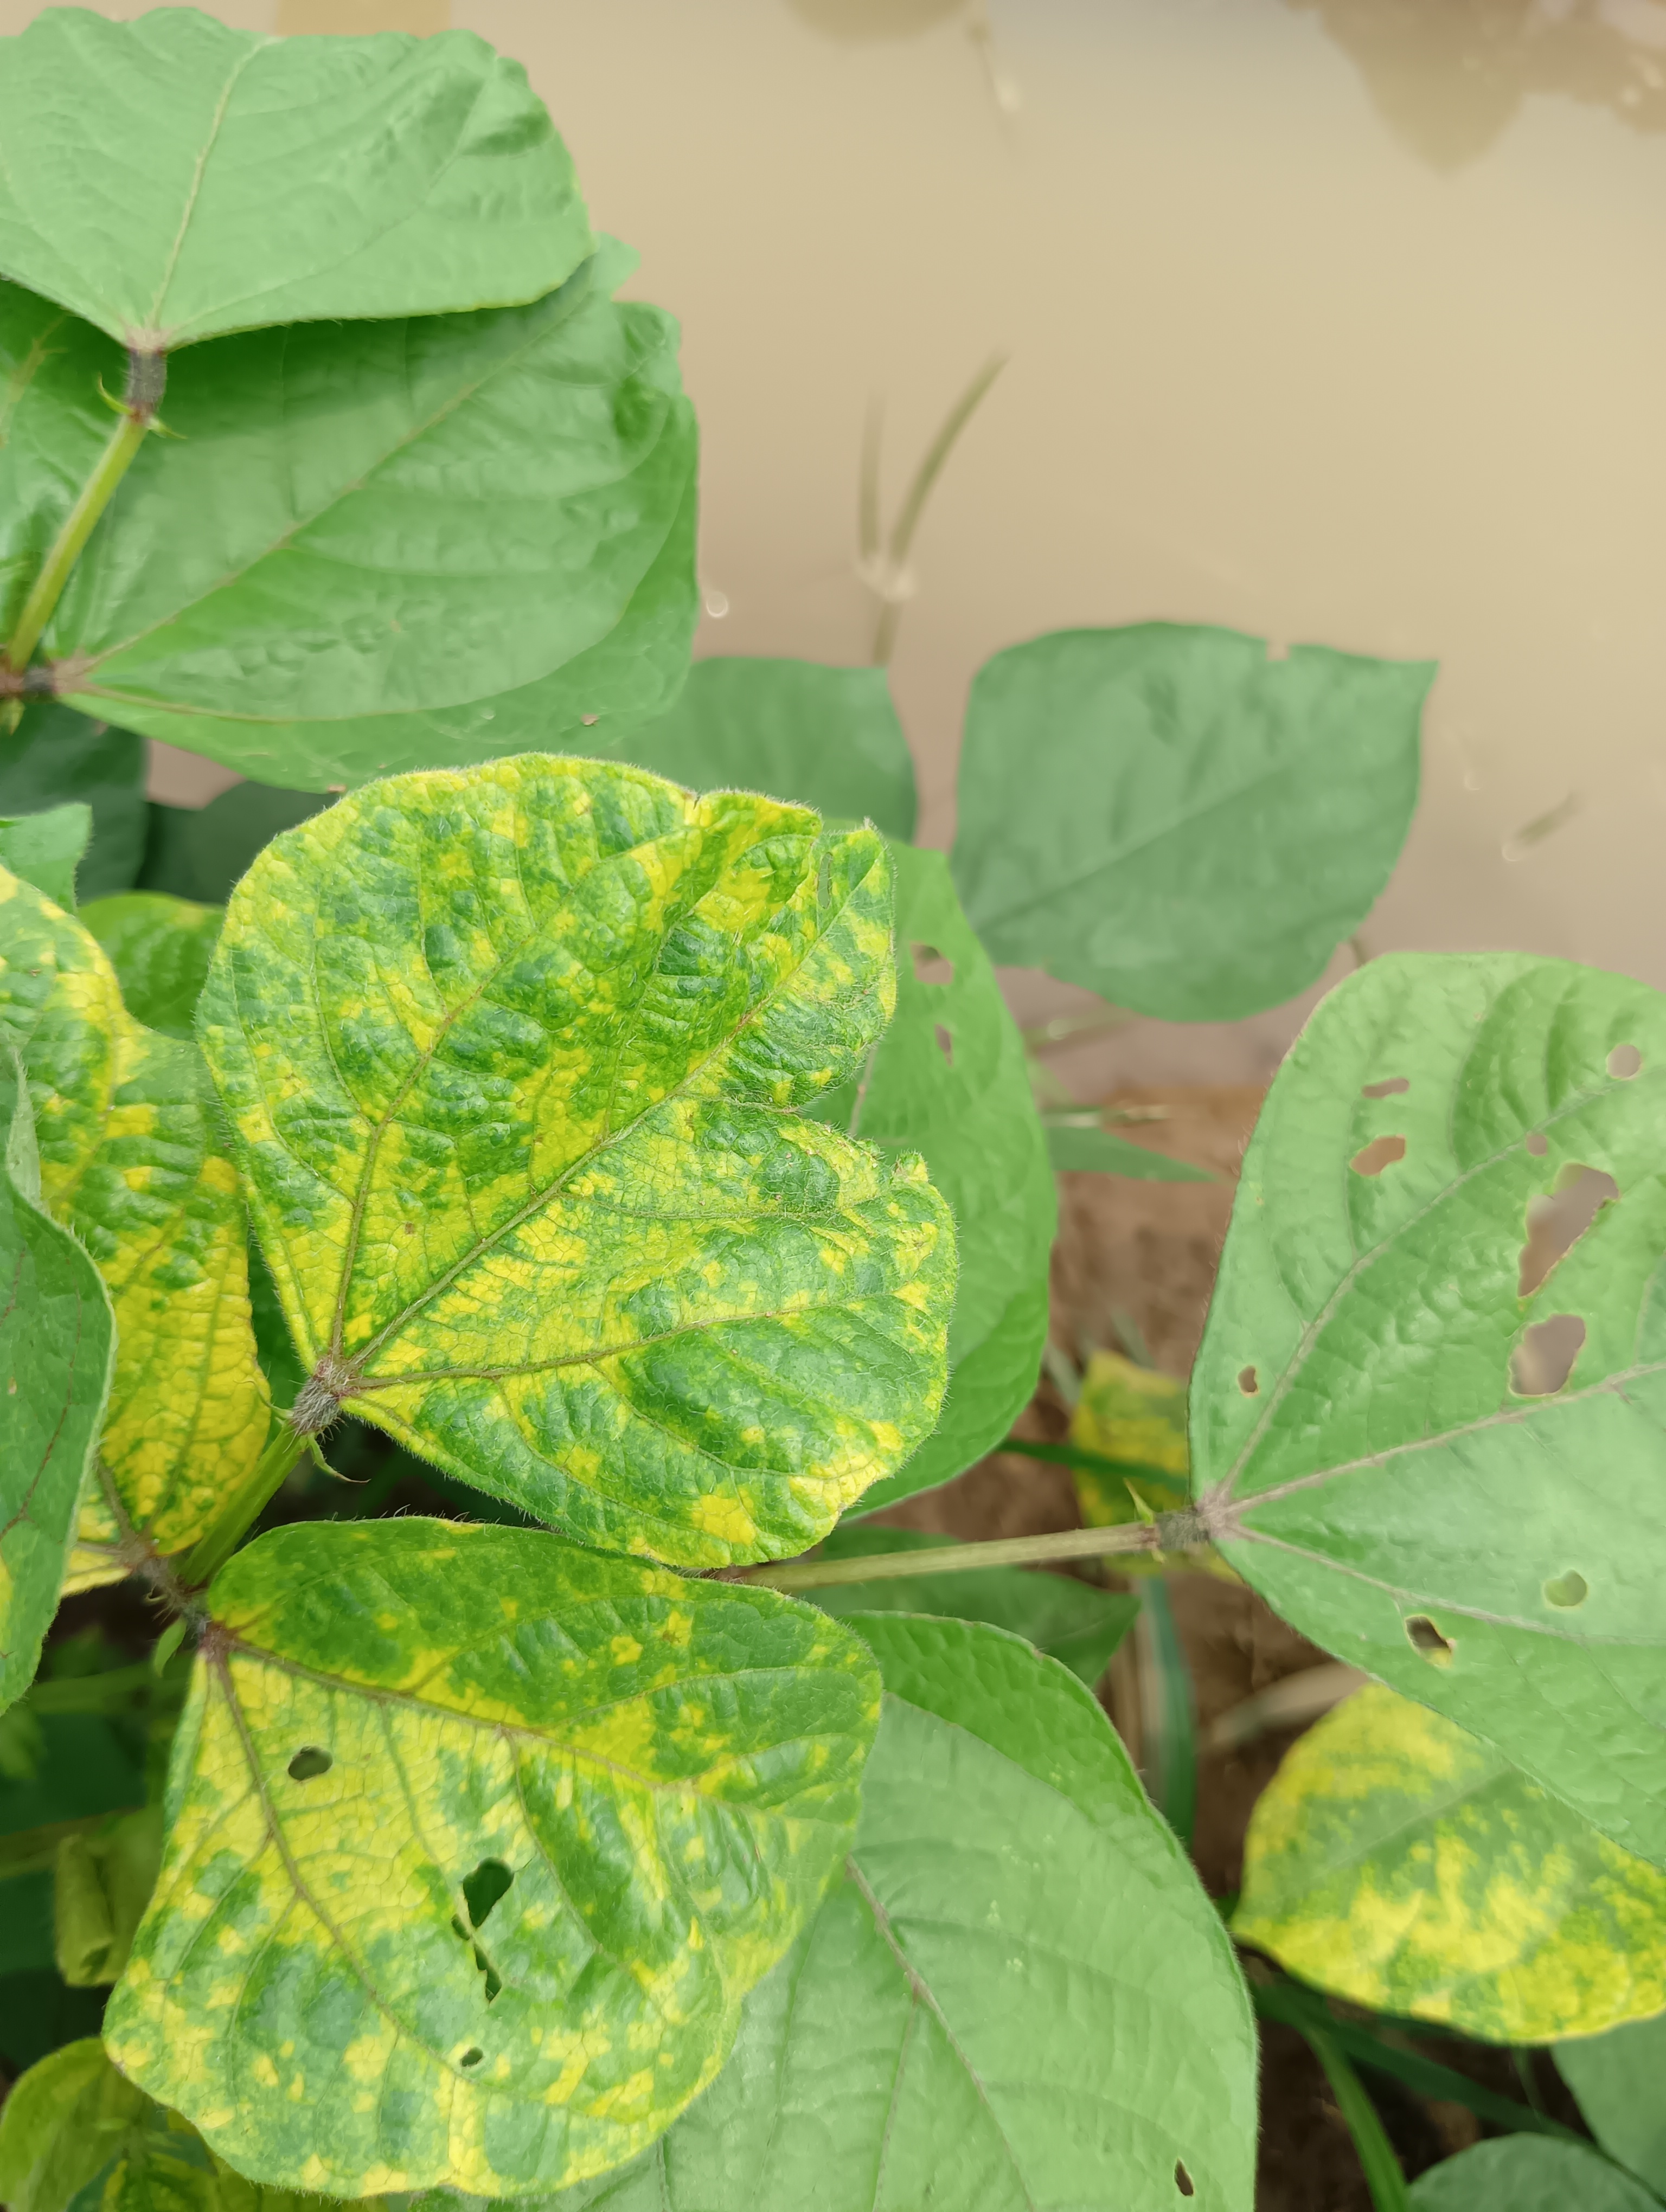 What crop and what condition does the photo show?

mungbean, yellow mosaic
